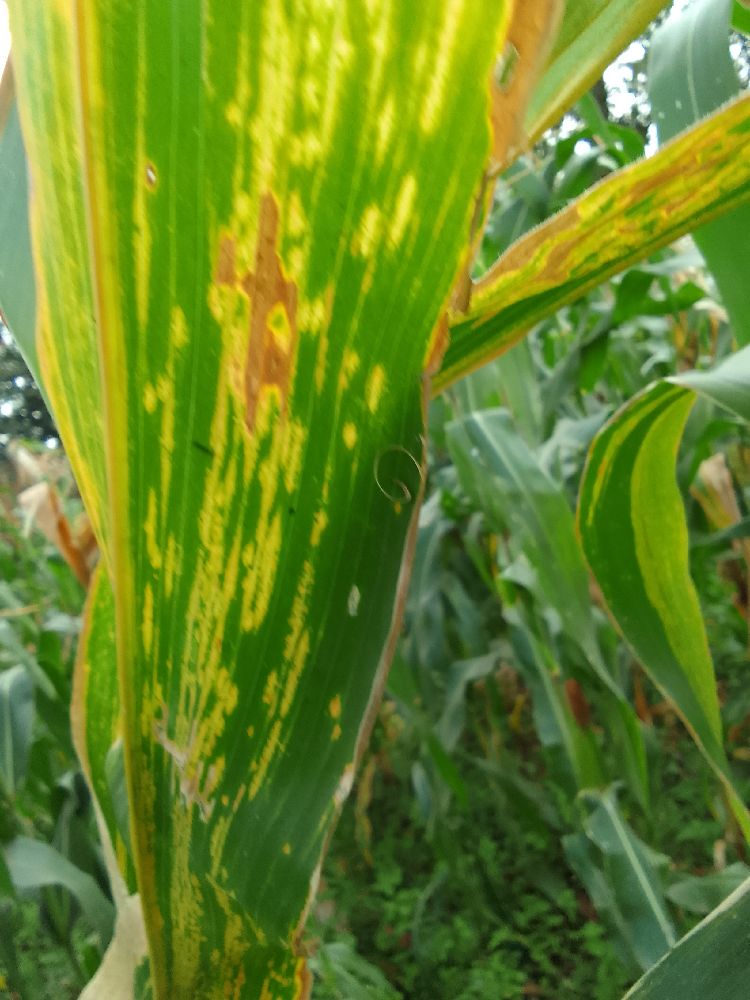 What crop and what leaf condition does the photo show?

maize, maize lethal necrosis
